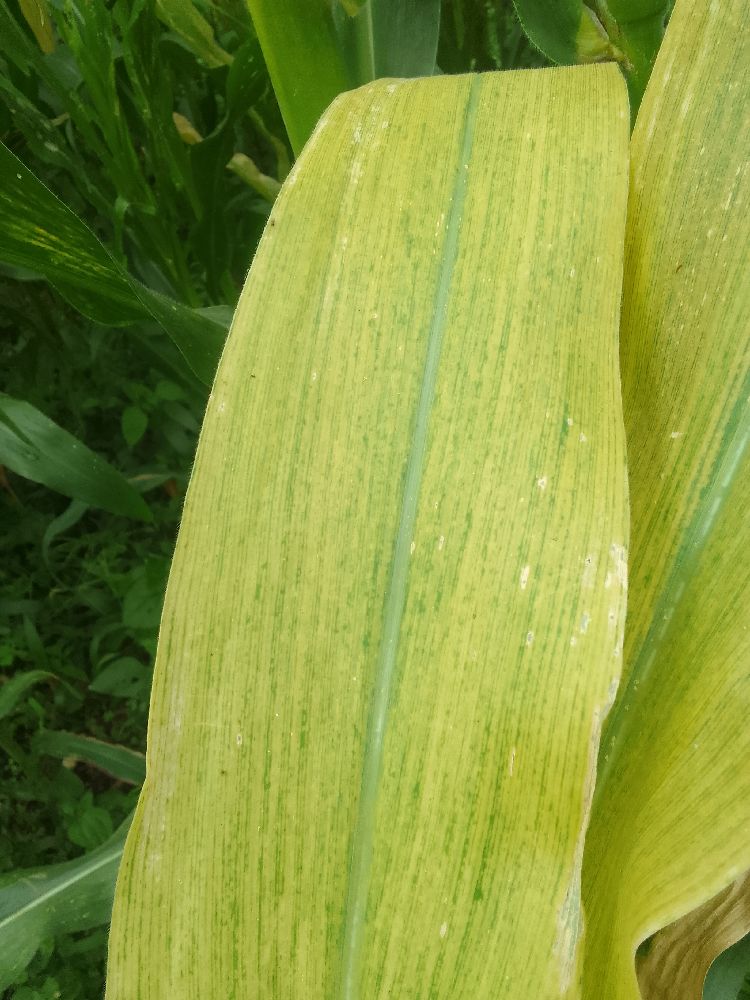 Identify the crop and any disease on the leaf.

maize, maize lethal necrosis
